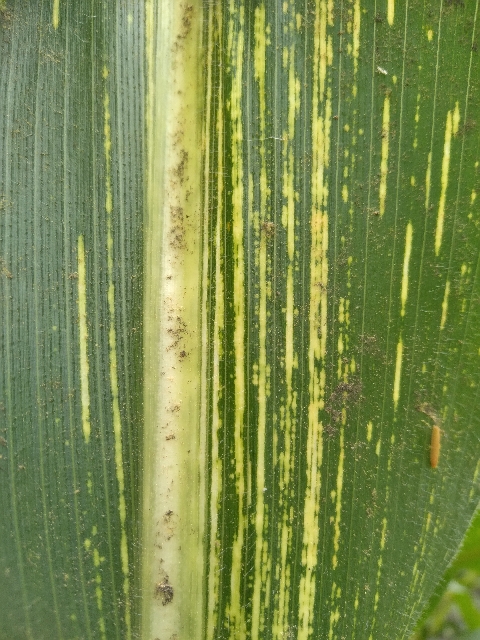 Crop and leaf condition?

maize, maize streak virus
